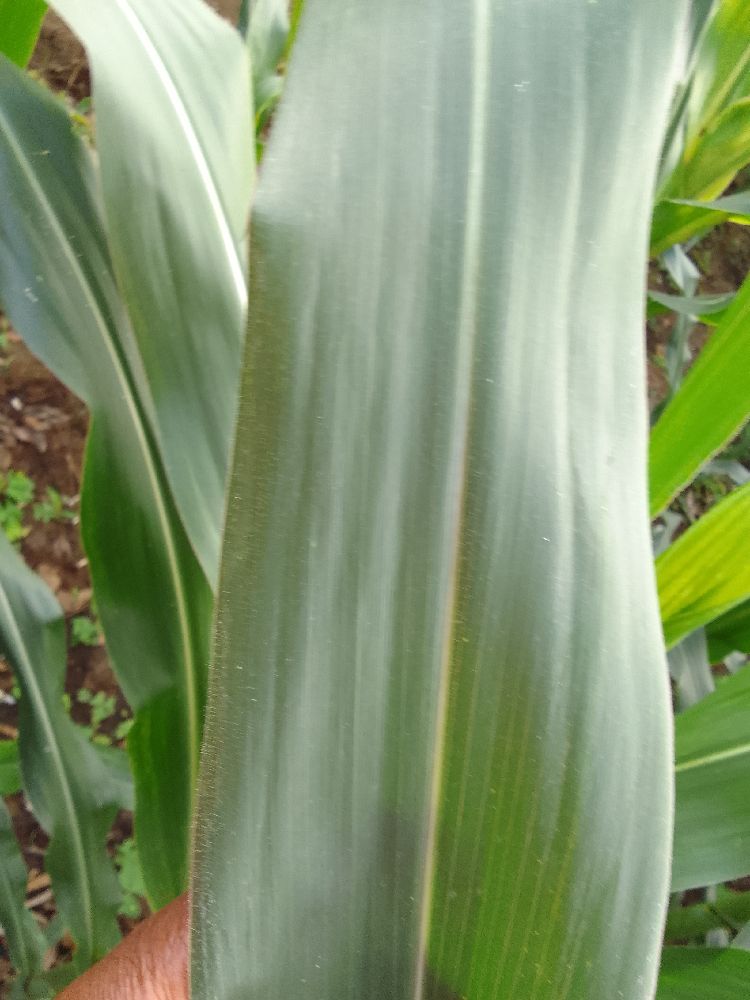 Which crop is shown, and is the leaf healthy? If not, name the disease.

maize, healthy
